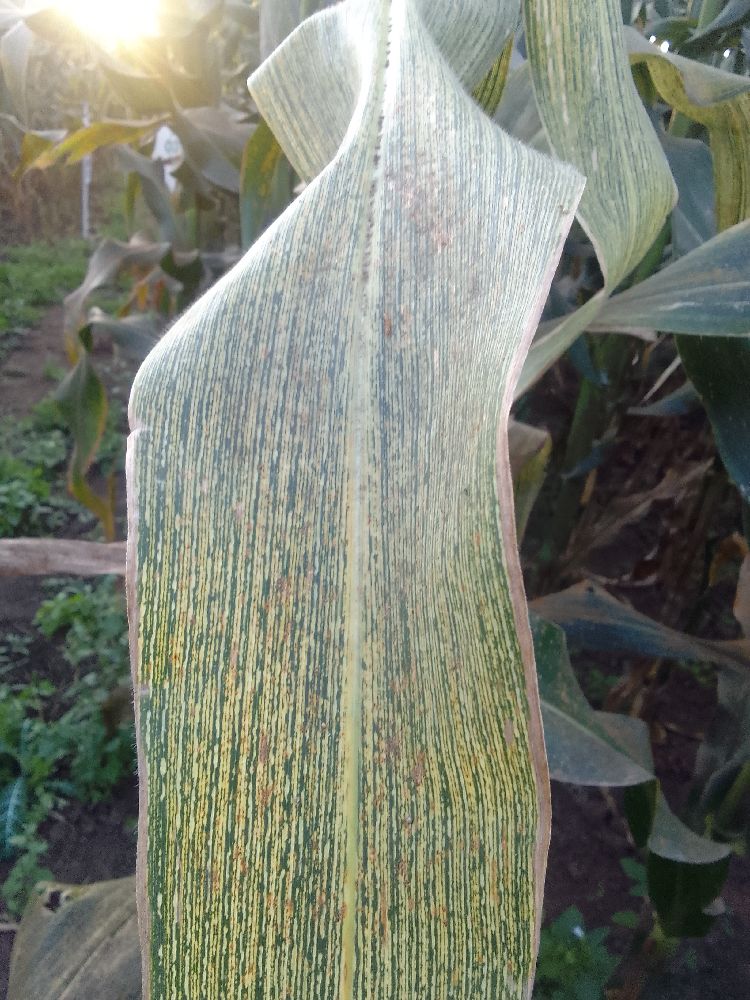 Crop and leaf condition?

maize, maize streak virus
